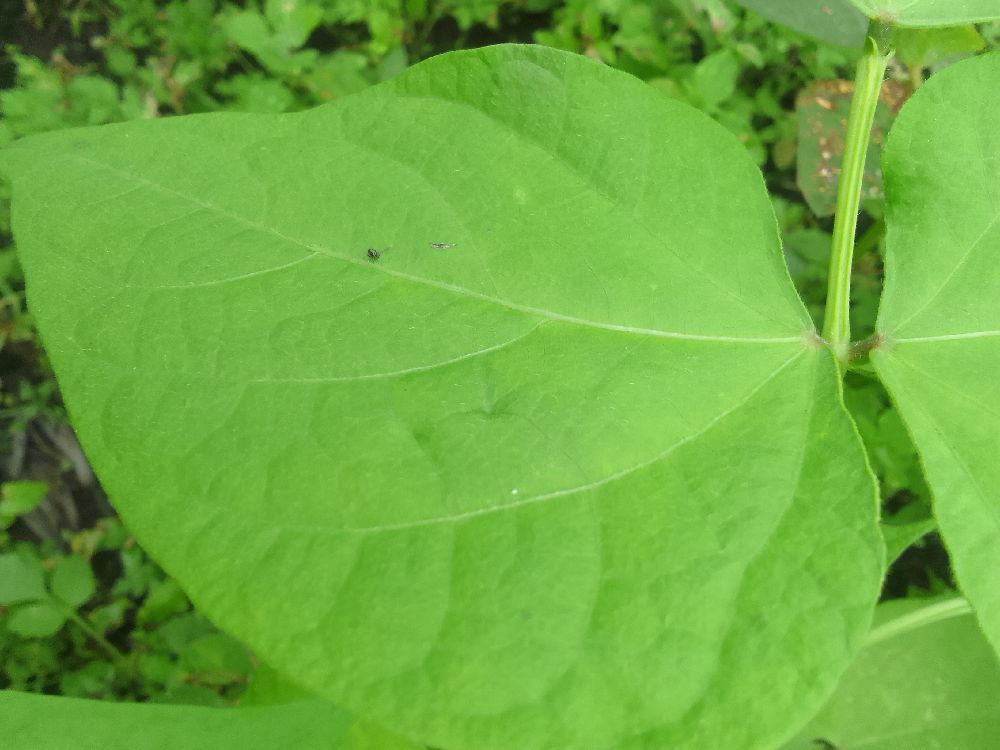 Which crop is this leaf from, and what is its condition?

common bean, healthy
